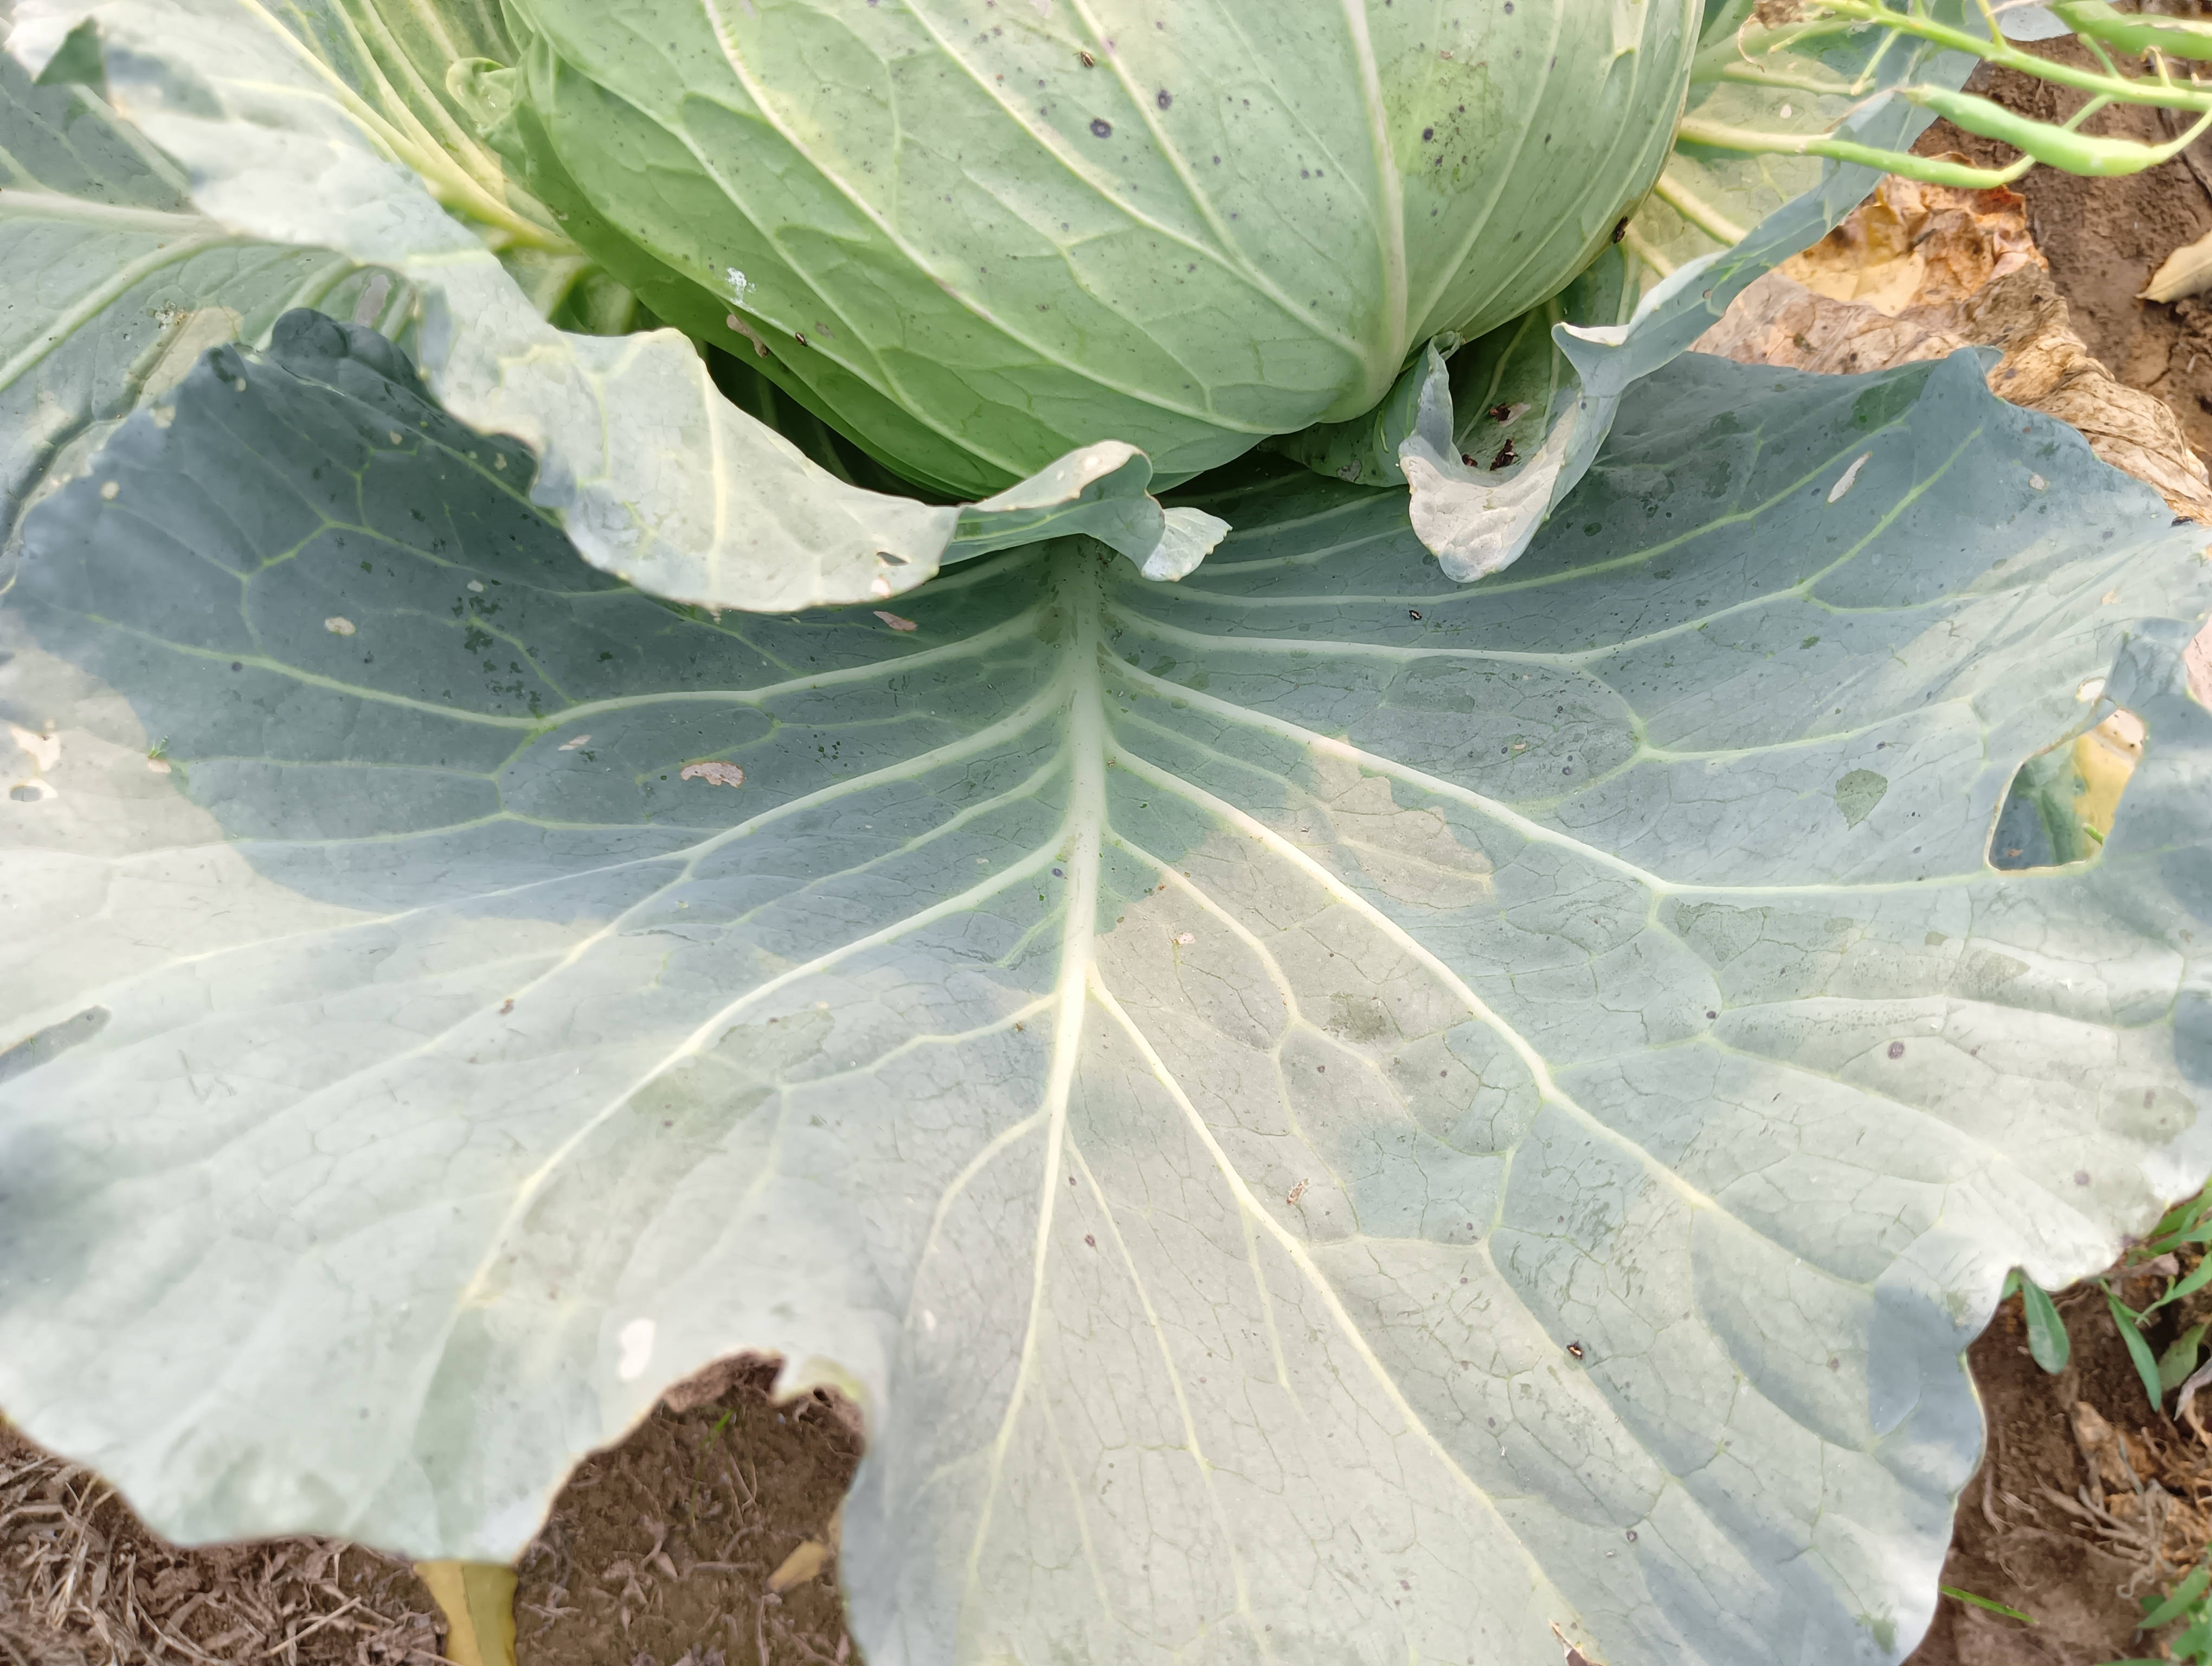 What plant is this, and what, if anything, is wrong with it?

cabbage, healthy
